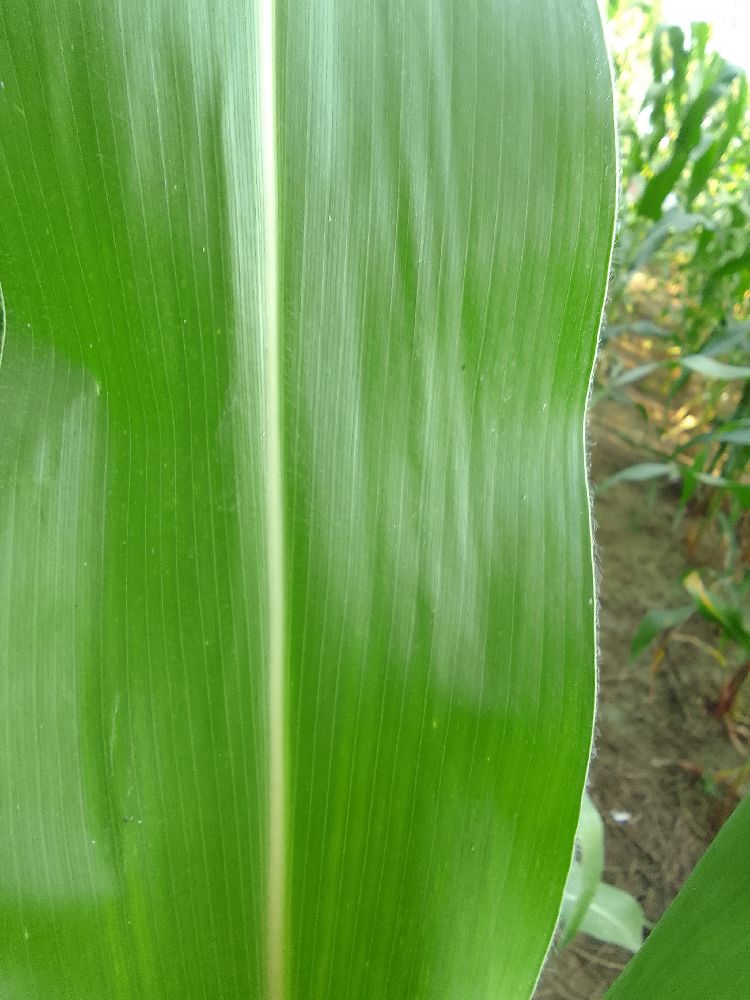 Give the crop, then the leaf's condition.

maize, healthy
